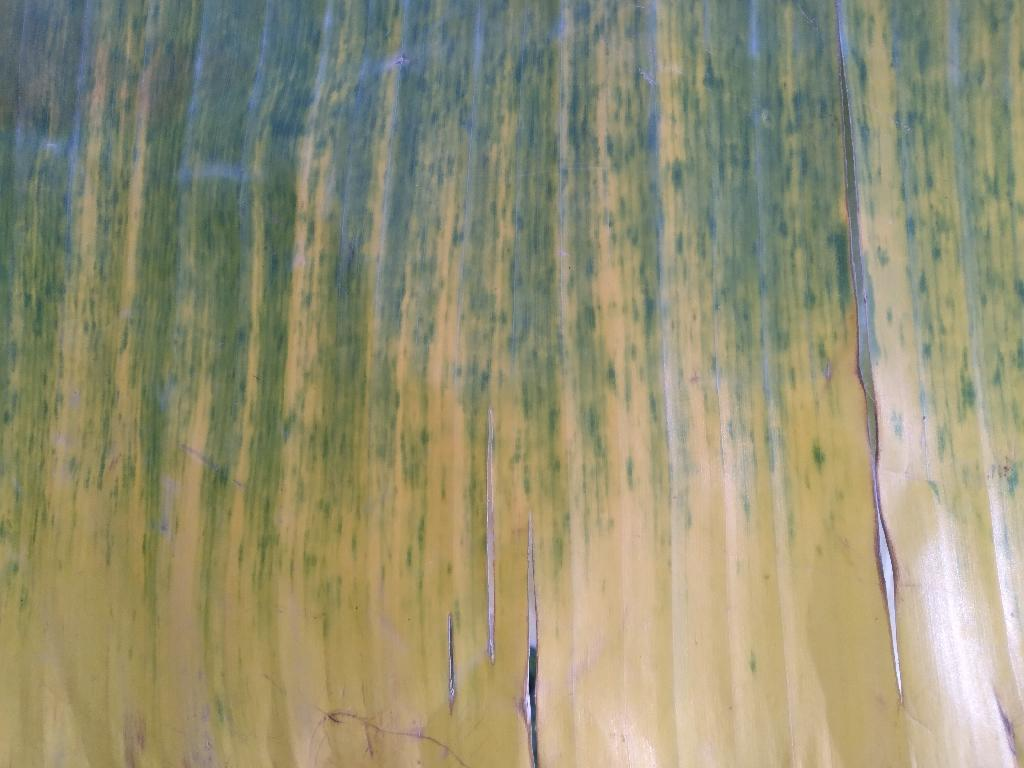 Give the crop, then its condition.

banana, fusarium wilt race 1
